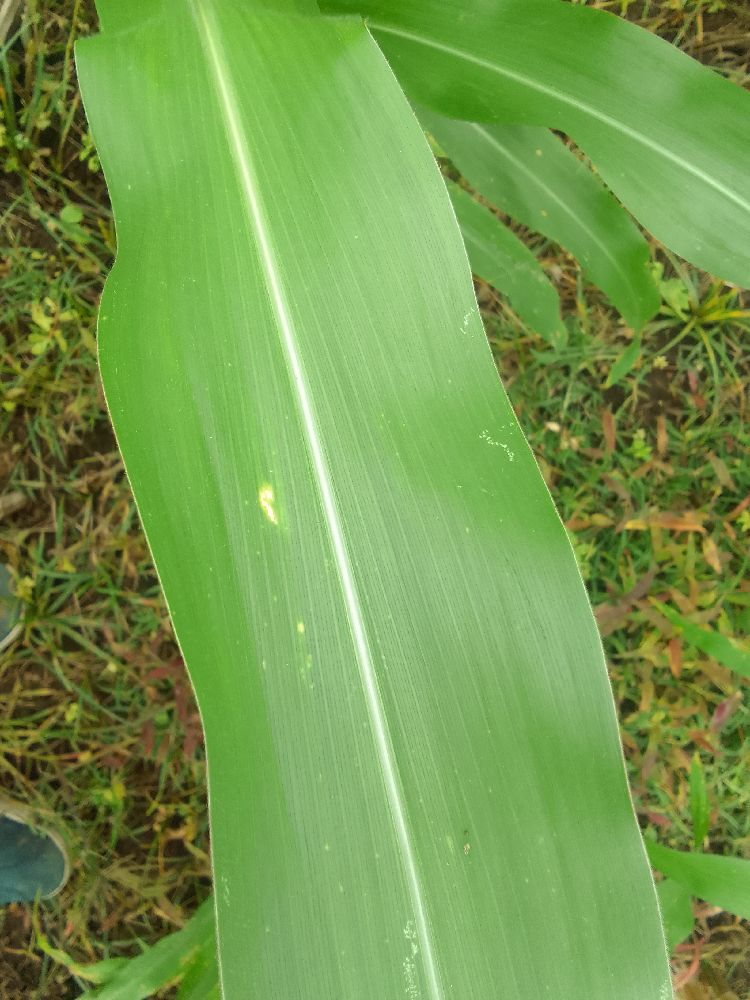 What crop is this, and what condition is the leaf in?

maize, healthy
